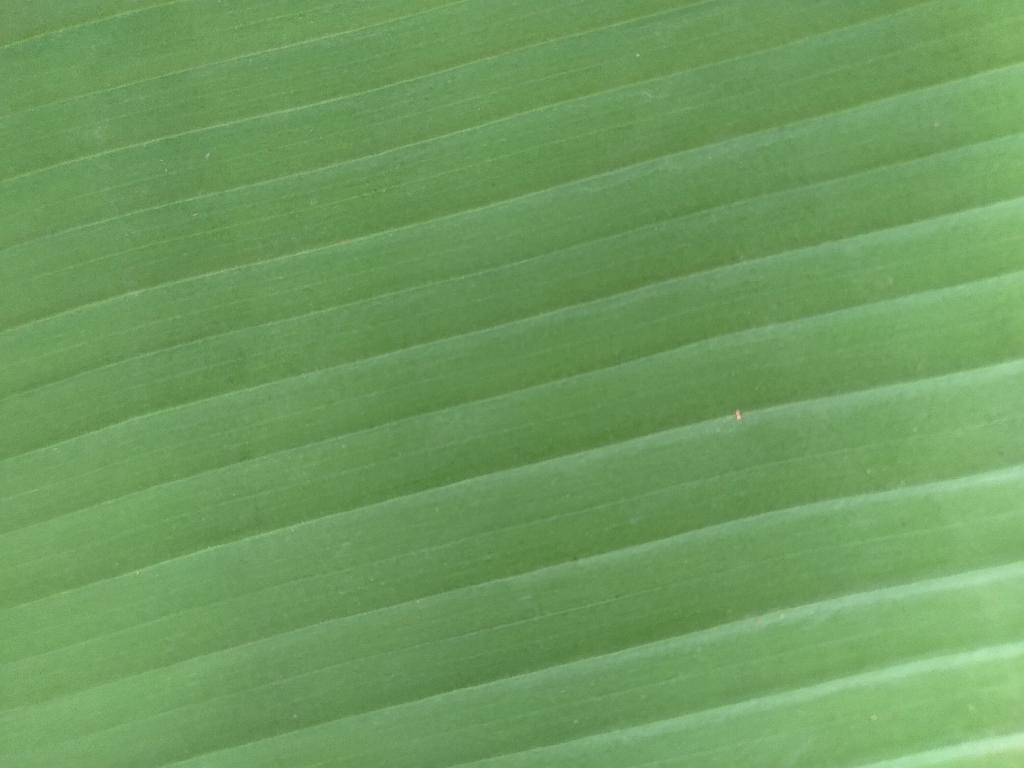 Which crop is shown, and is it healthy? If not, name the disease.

banana, healthy
